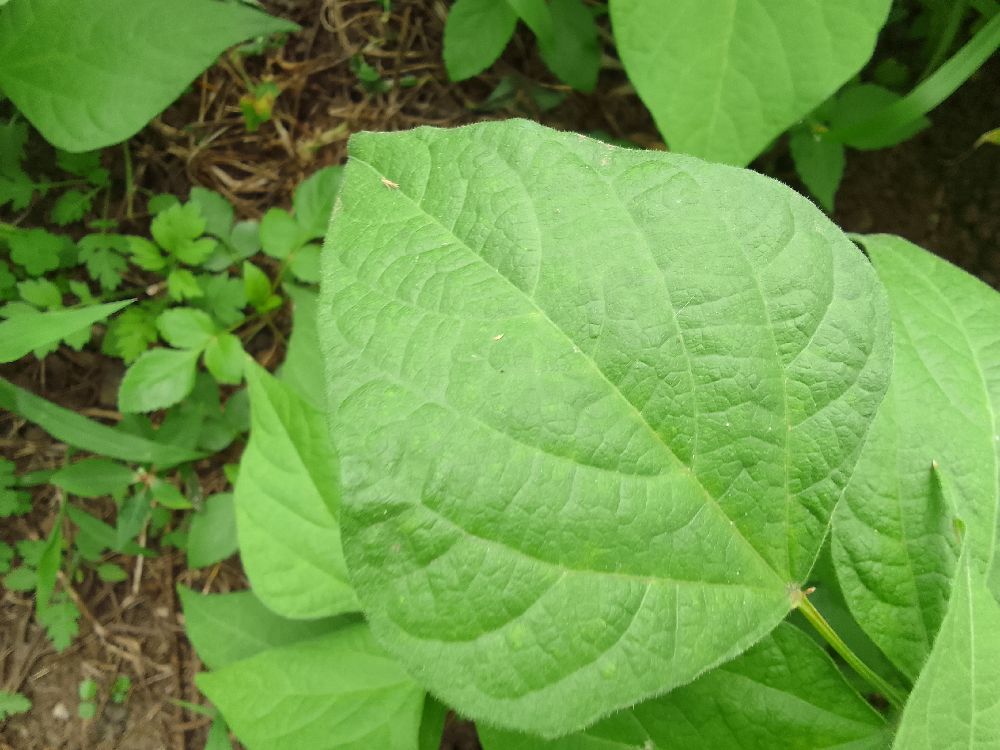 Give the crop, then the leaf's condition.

common bean, healthy
